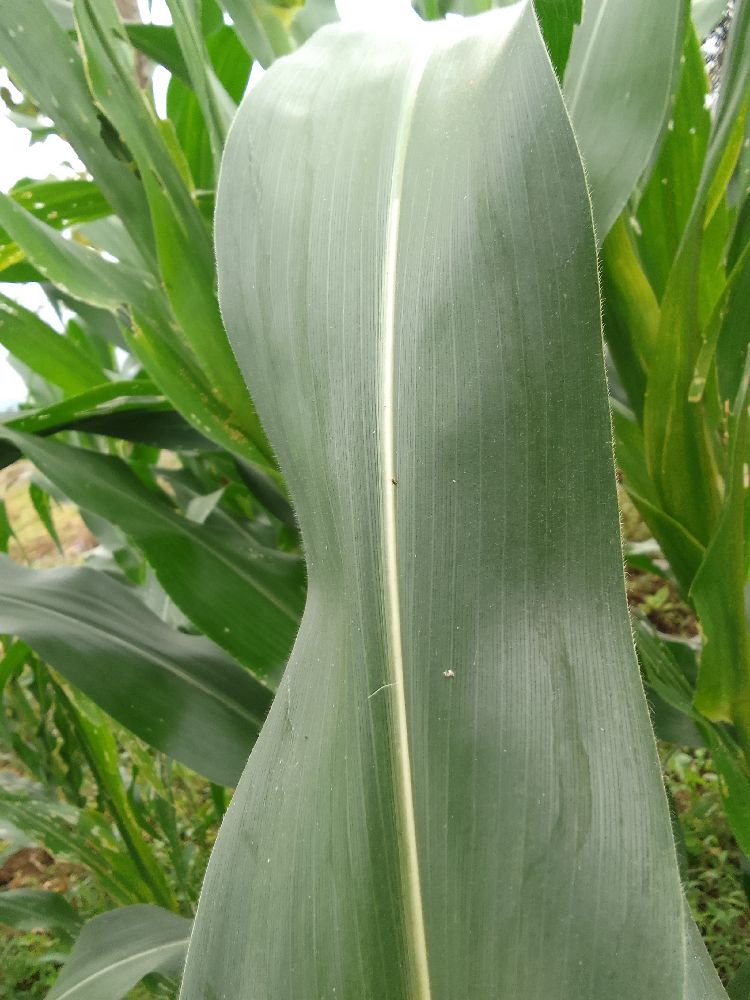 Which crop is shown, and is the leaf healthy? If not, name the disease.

maize, healthy
